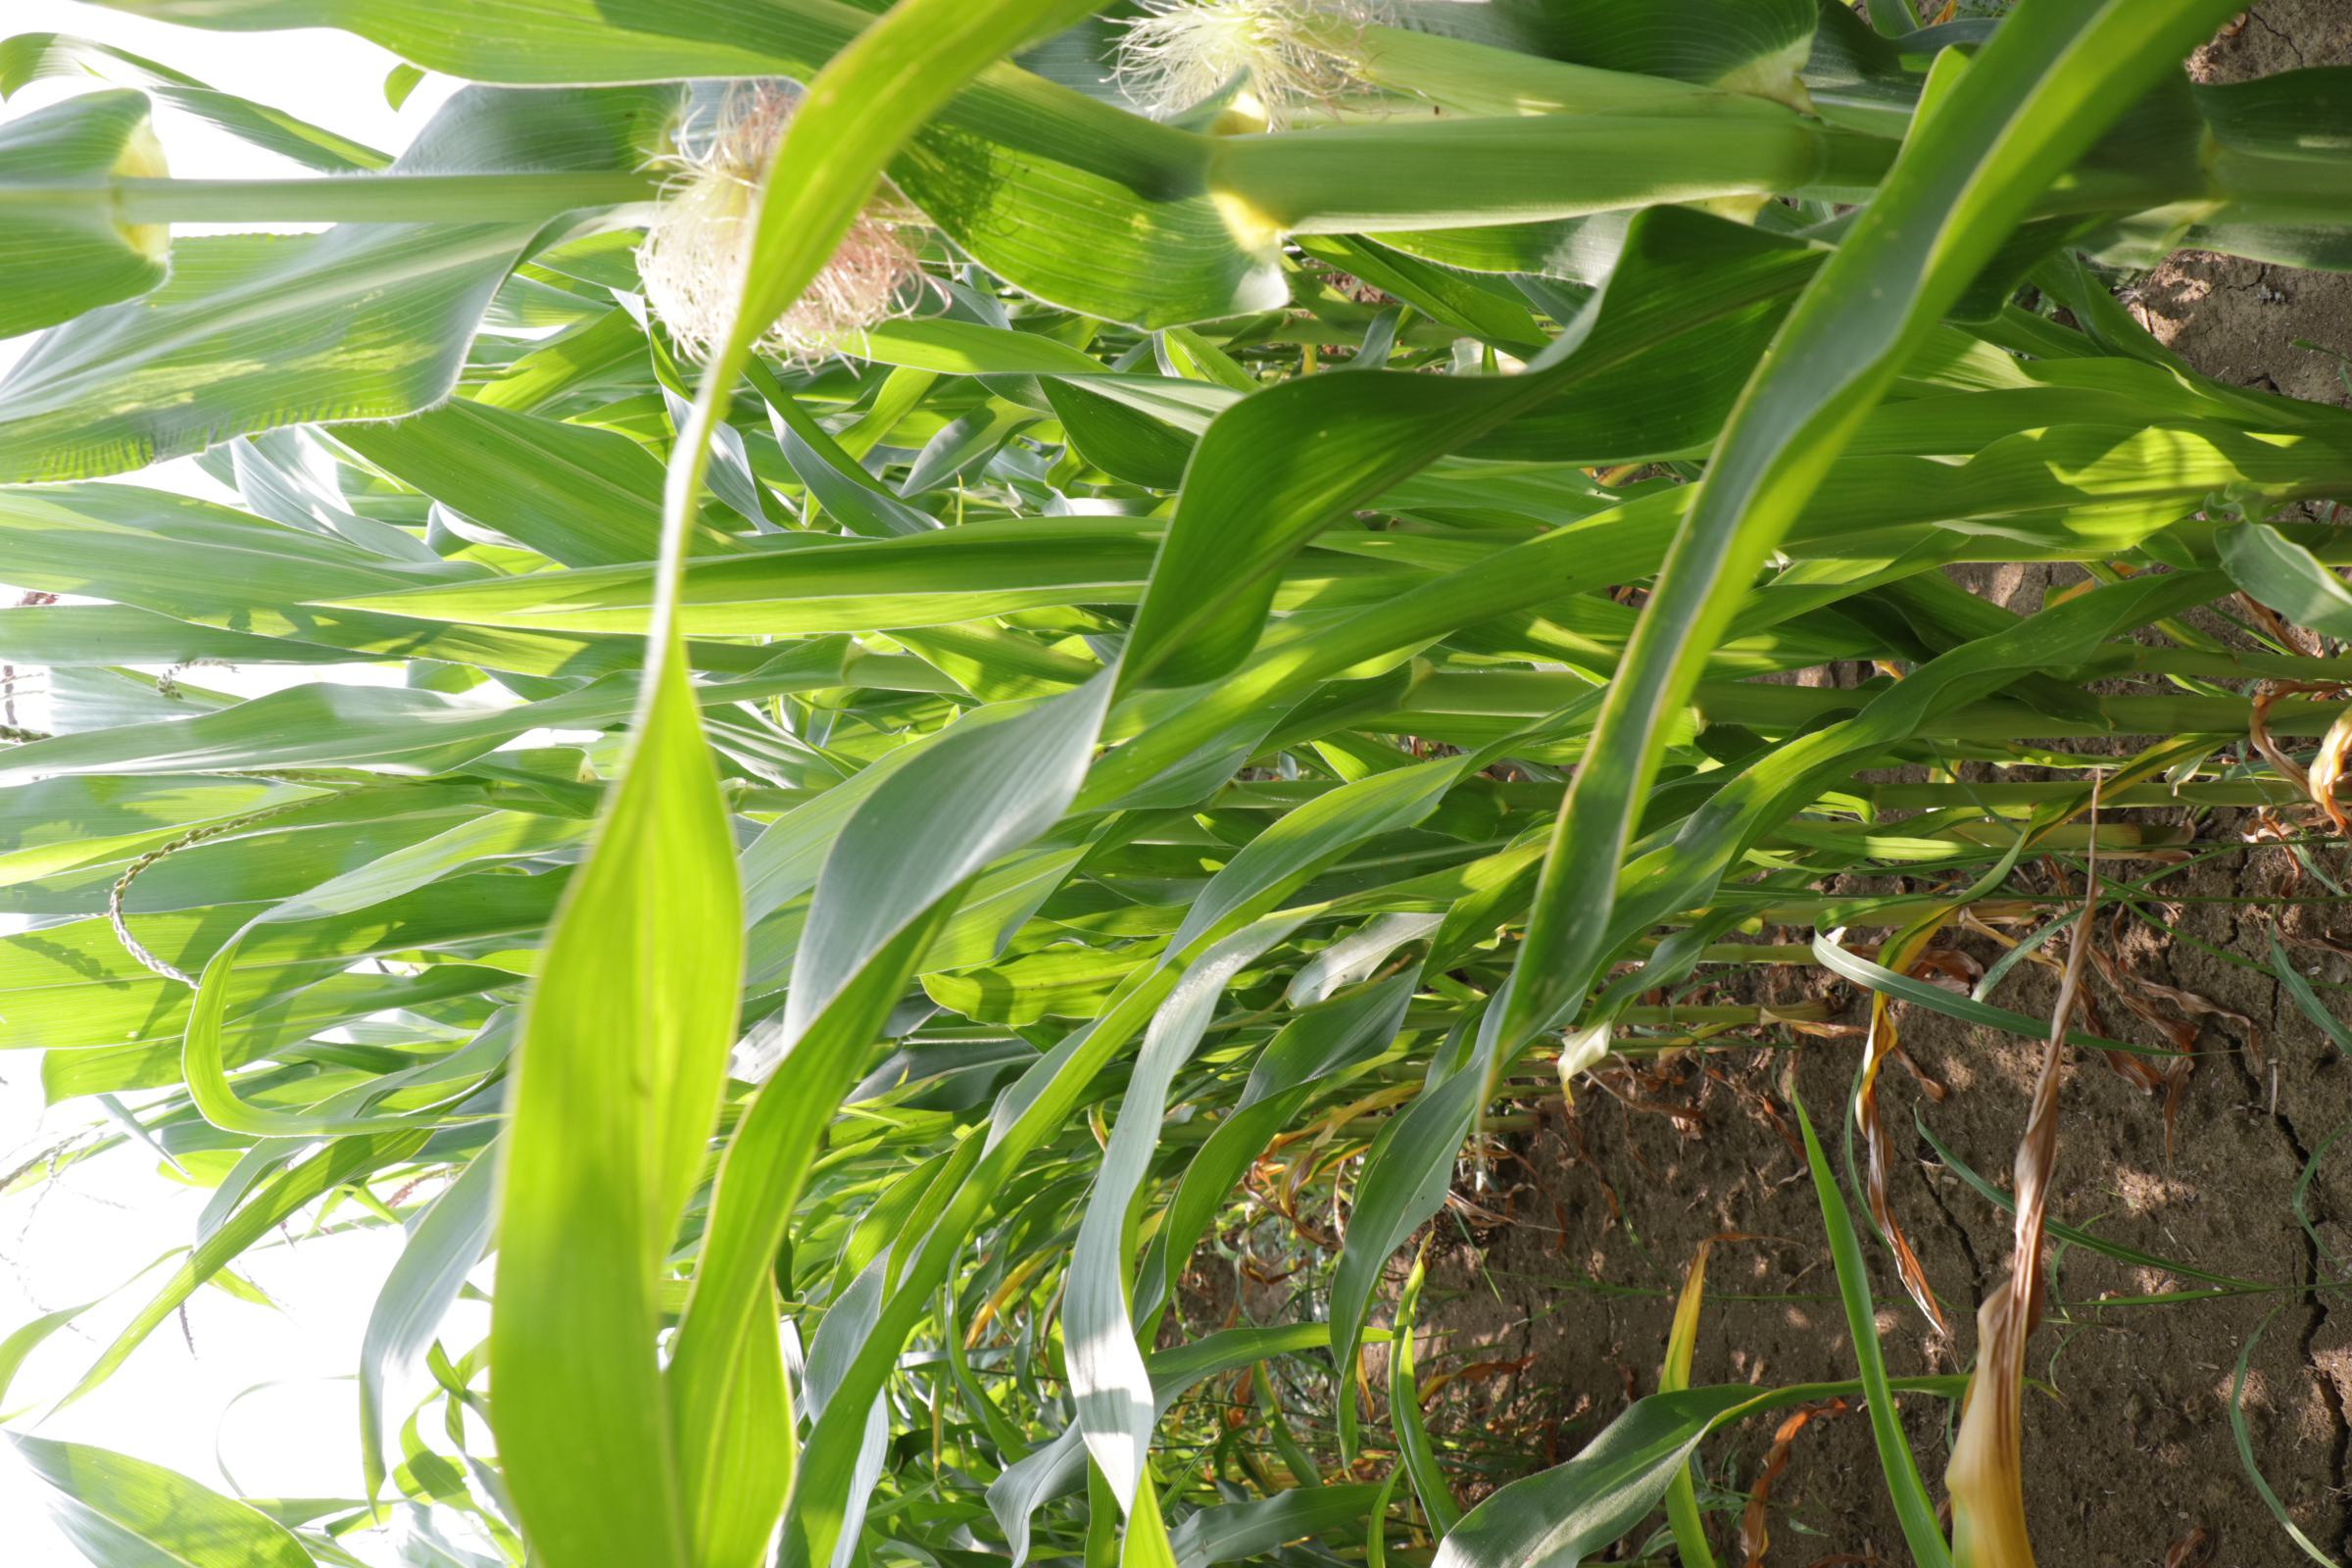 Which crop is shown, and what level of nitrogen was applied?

maize, full nitrogen fertilisation
